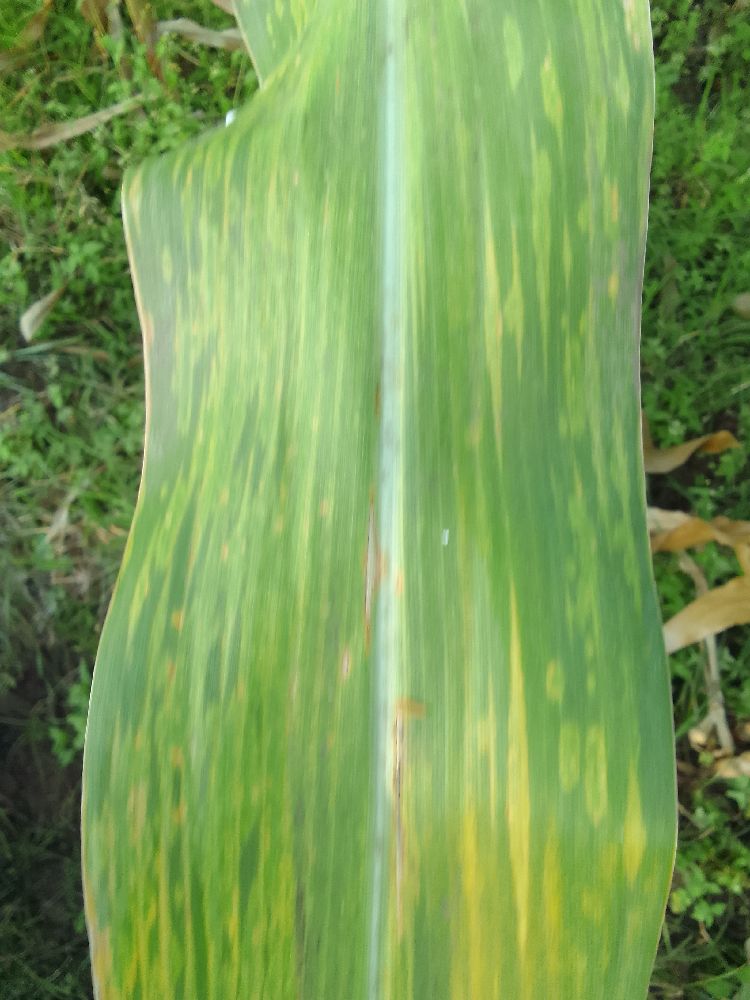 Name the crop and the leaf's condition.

maize, maize lethal necrosis
